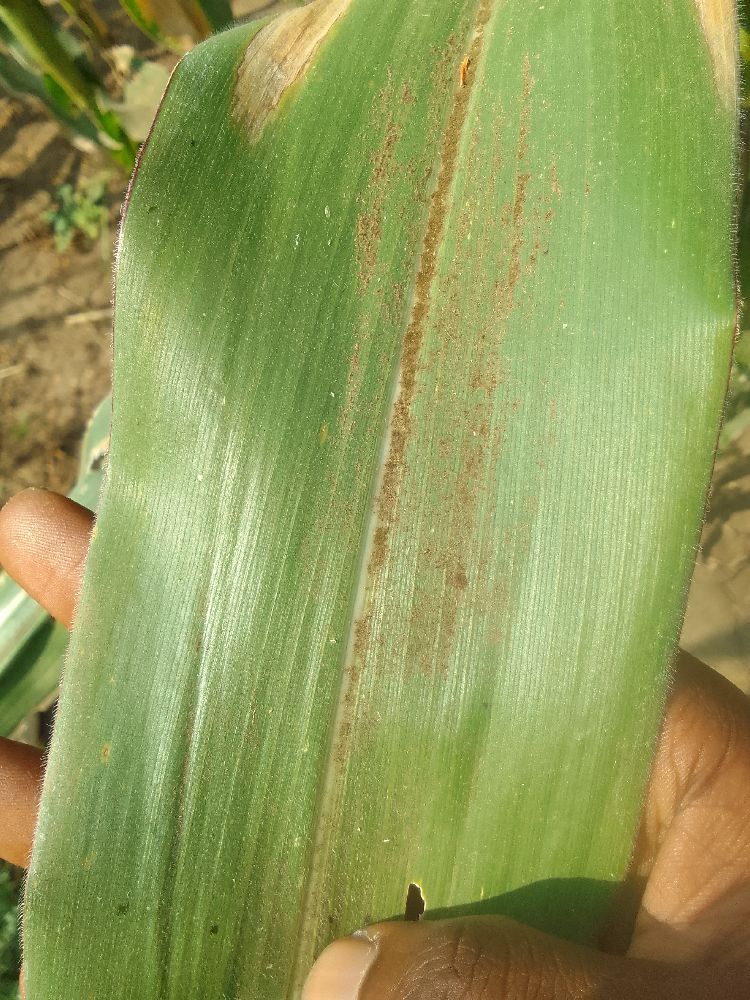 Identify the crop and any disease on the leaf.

maize, healthy
